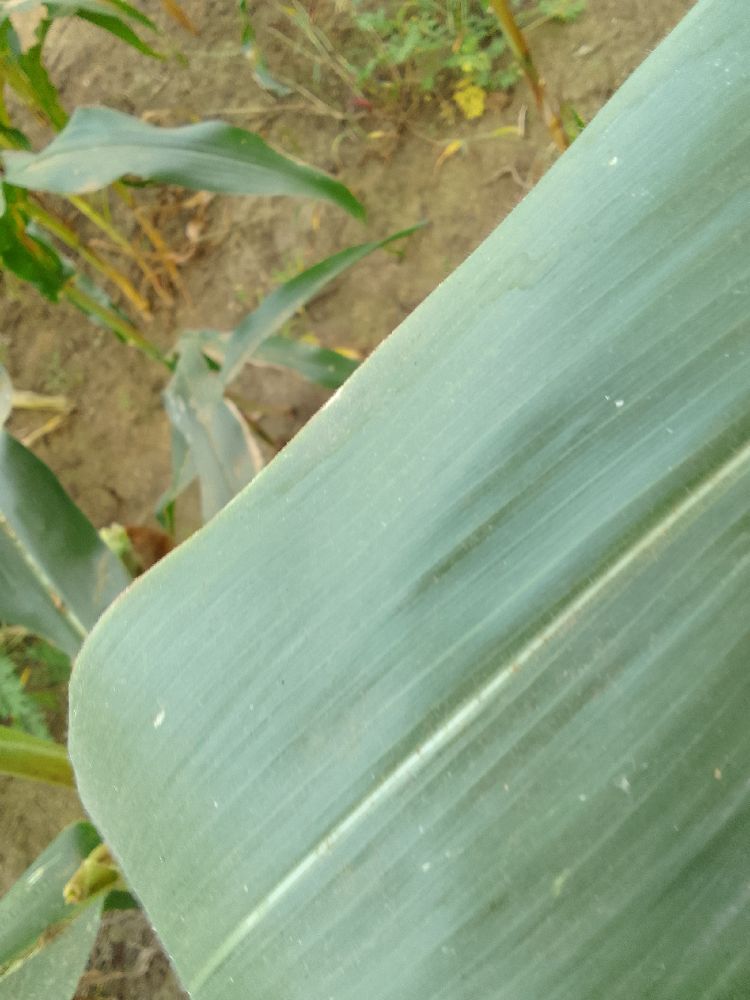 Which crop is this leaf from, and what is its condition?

maize, healthy
